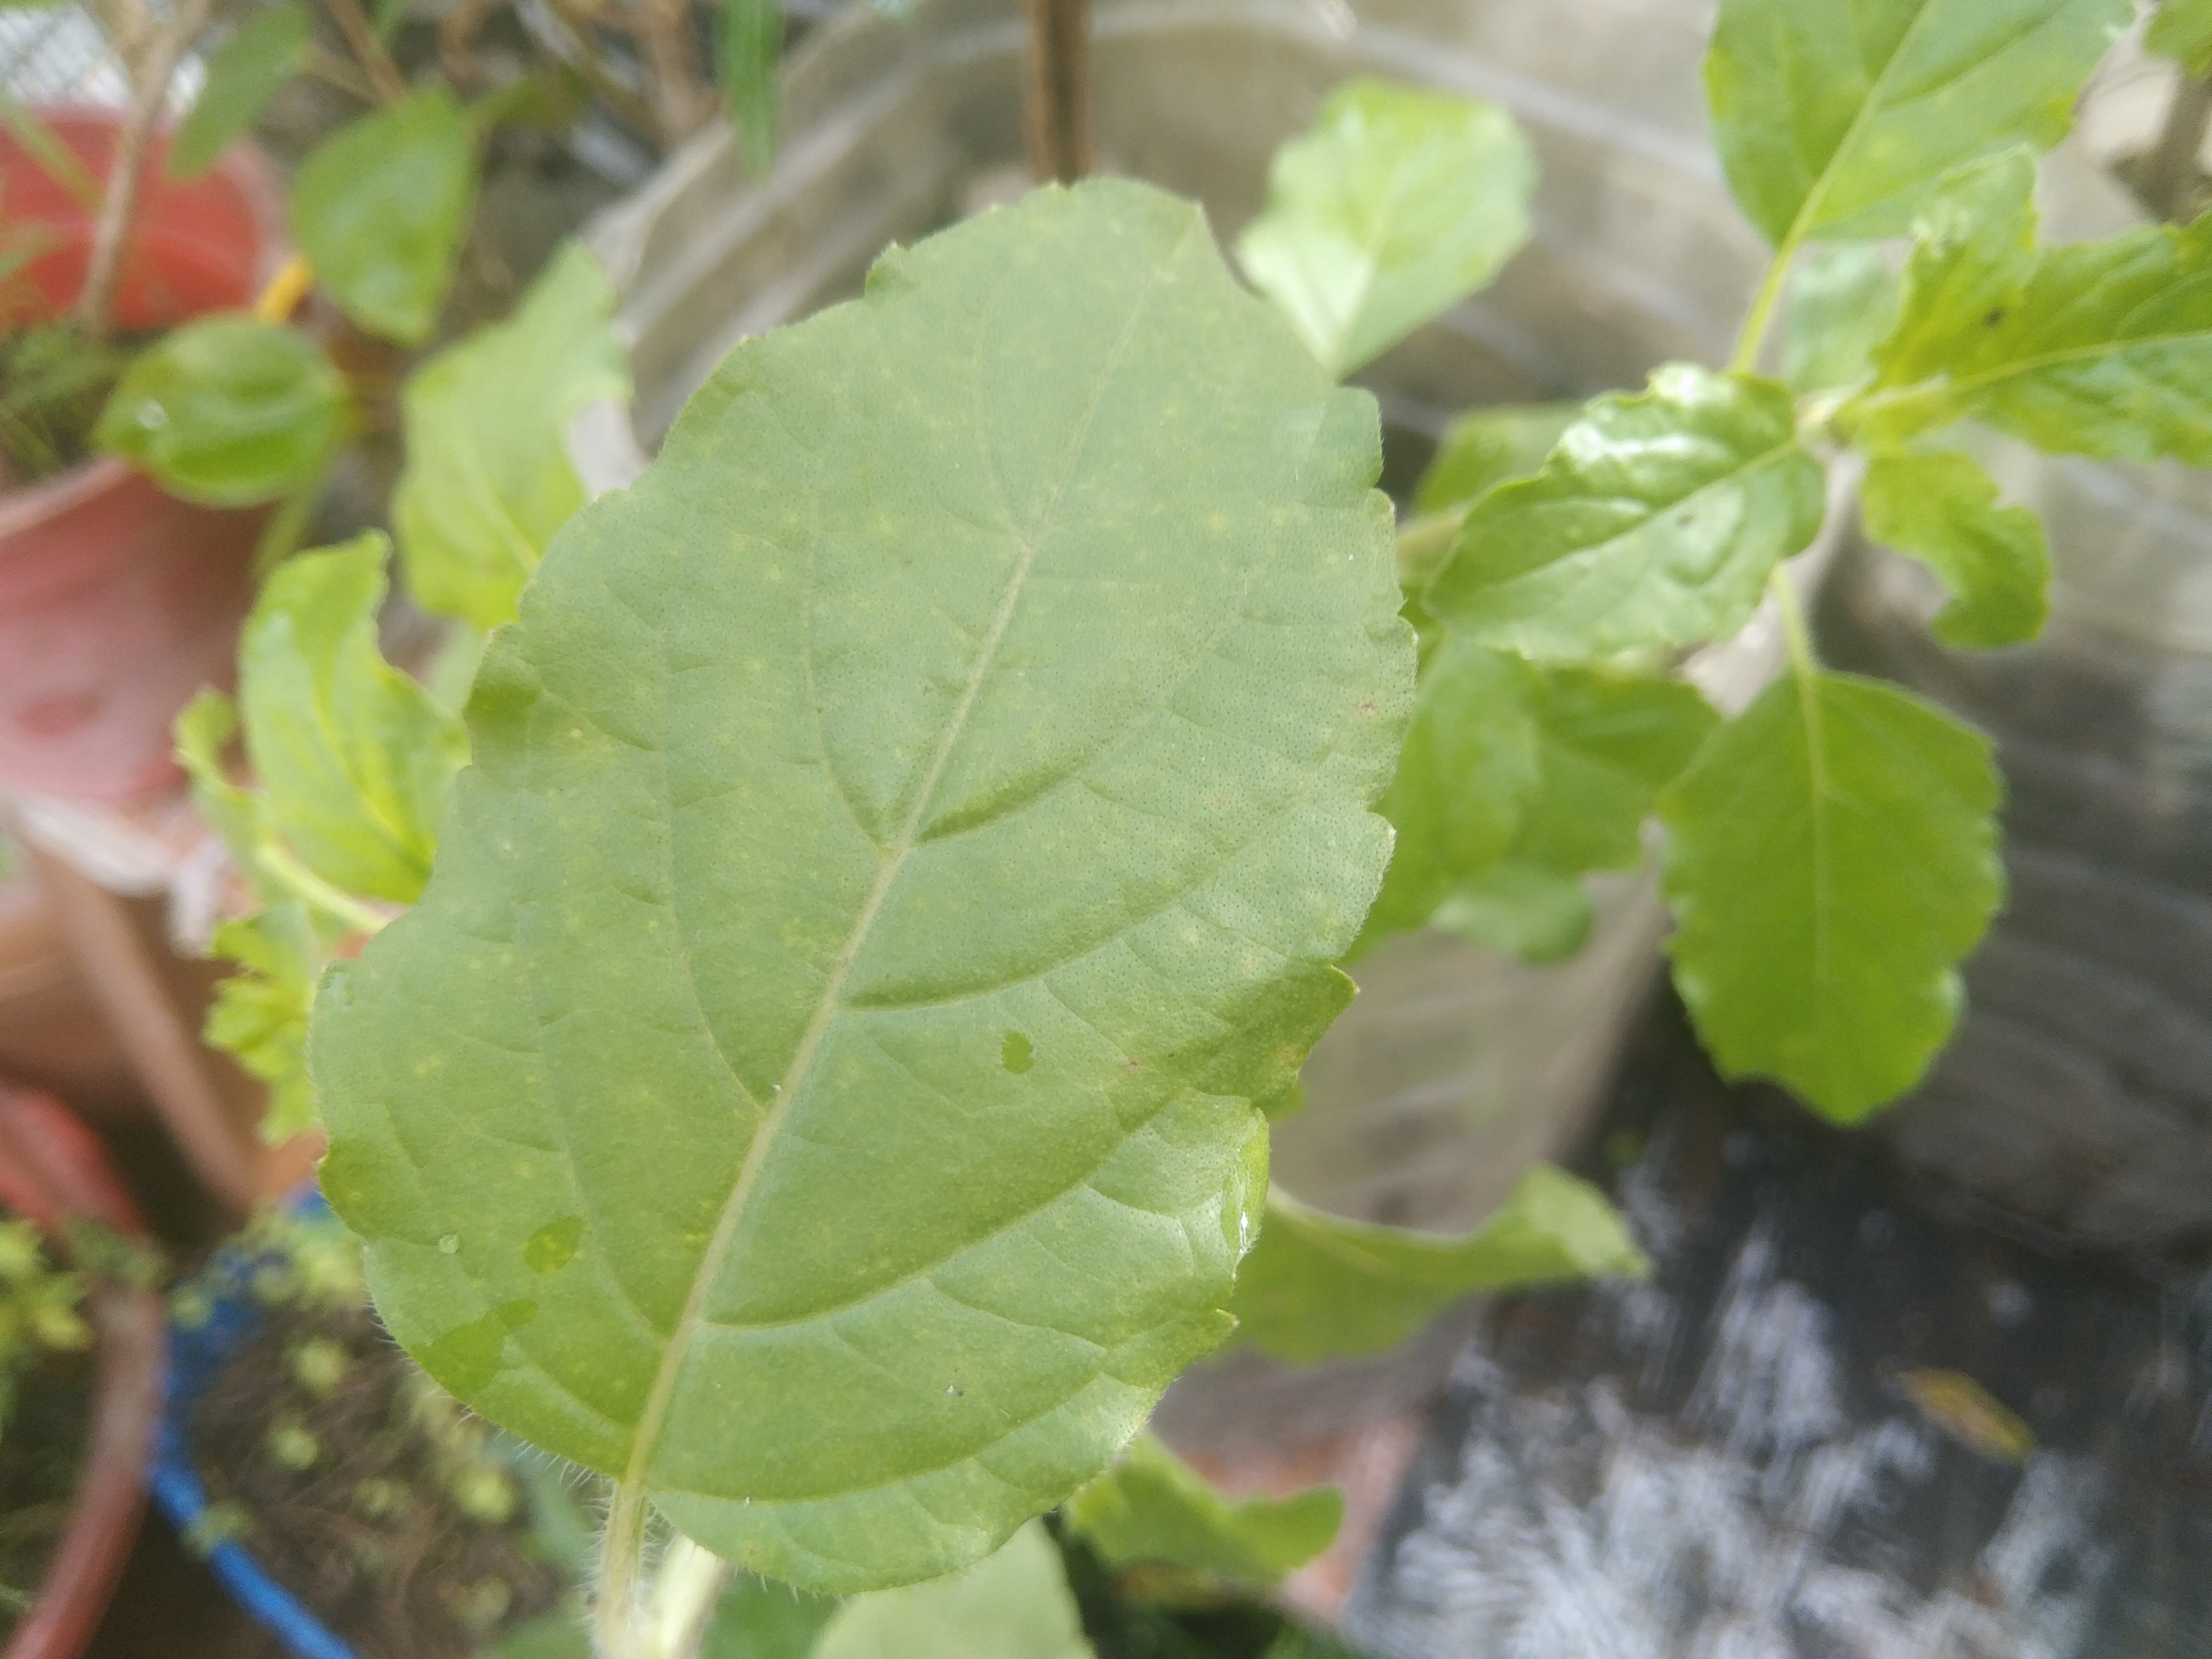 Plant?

tulshi
